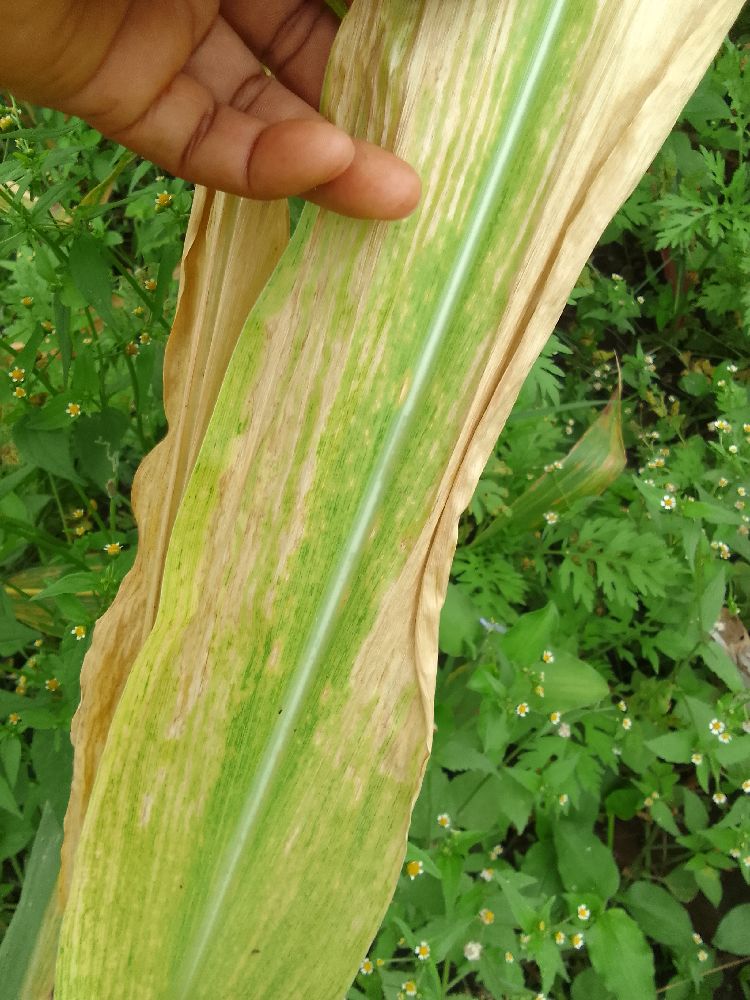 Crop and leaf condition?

maize, maize lethal necrosis
